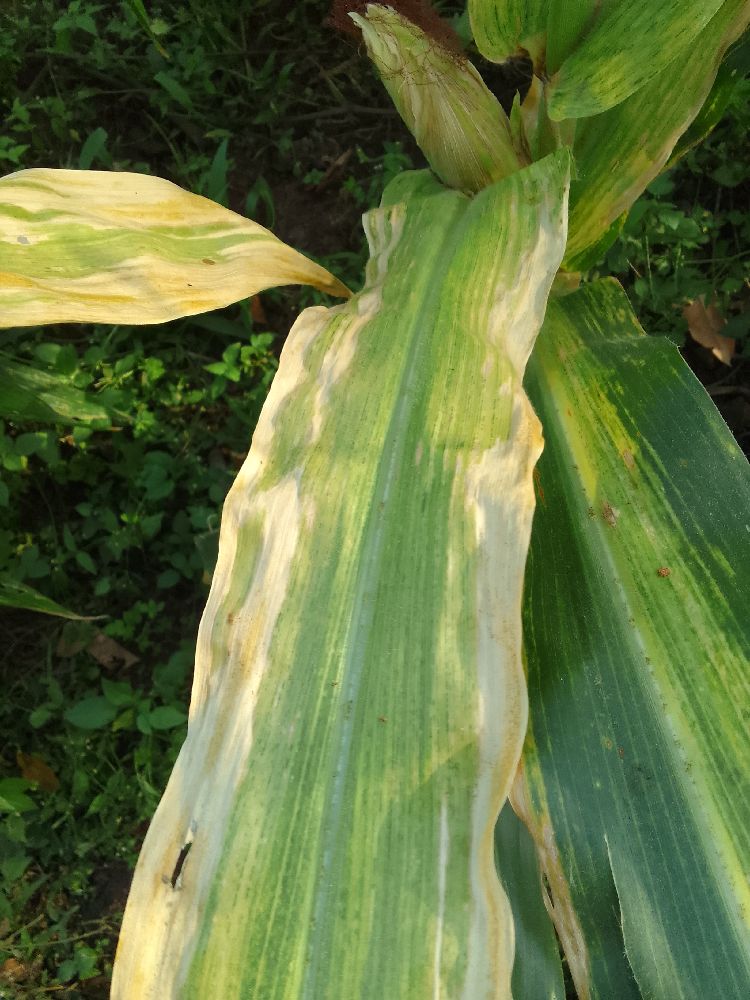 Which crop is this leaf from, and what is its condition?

maize, maize lethal necrosis
